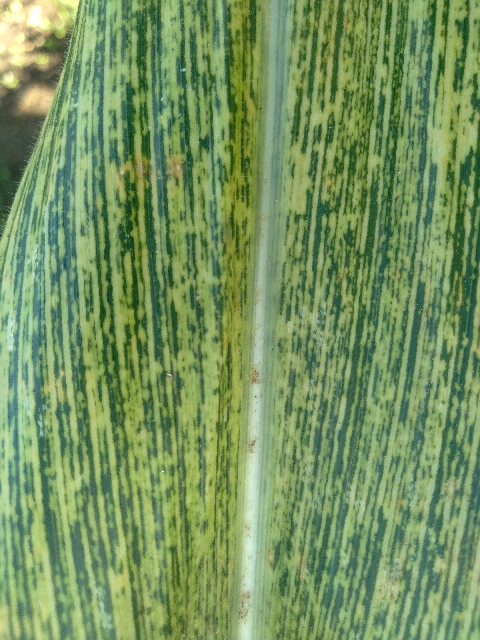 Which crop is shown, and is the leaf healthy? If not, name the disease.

maize, maize streak virus
